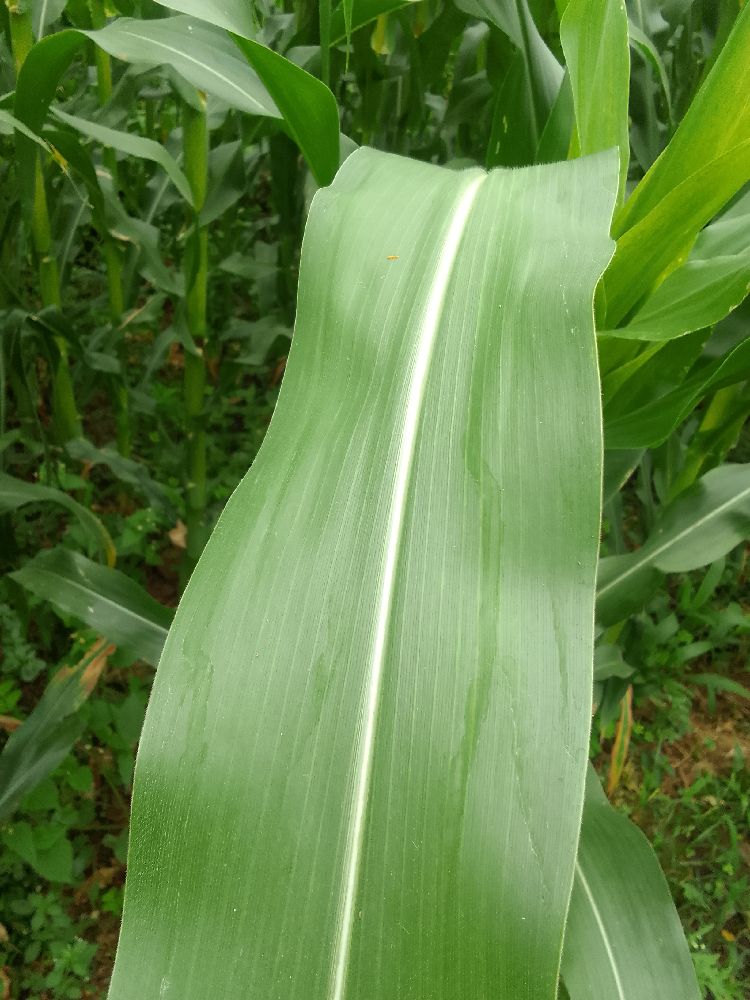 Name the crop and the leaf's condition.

maize, healthy
